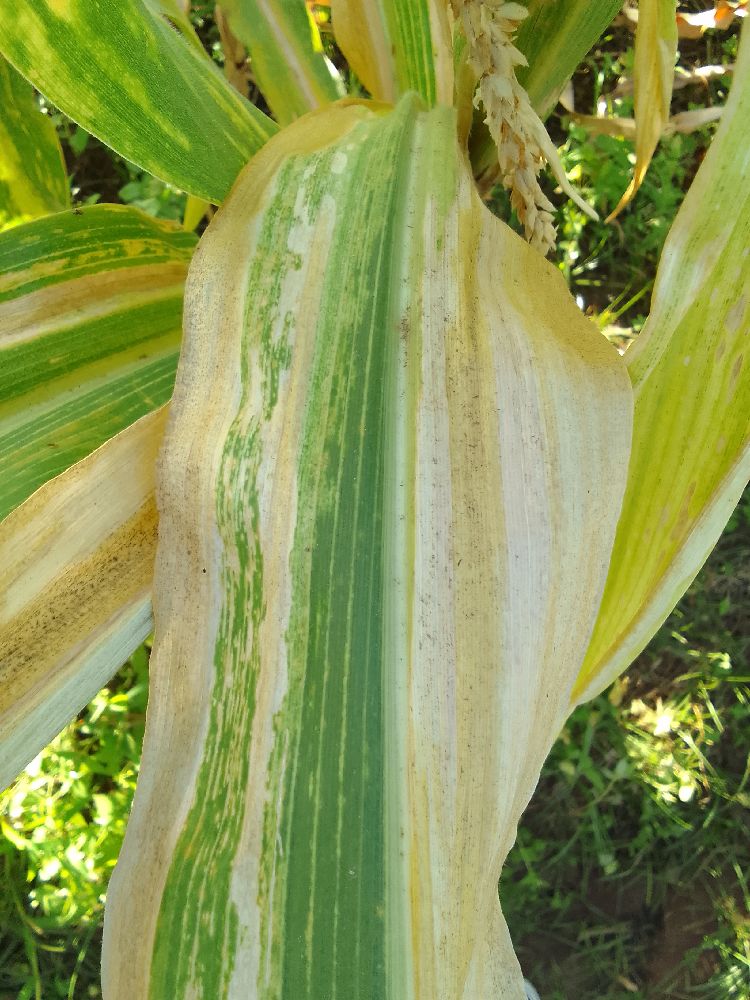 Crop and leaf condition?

maize, maize lethal necrosis
